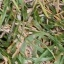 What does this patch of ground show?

grass
